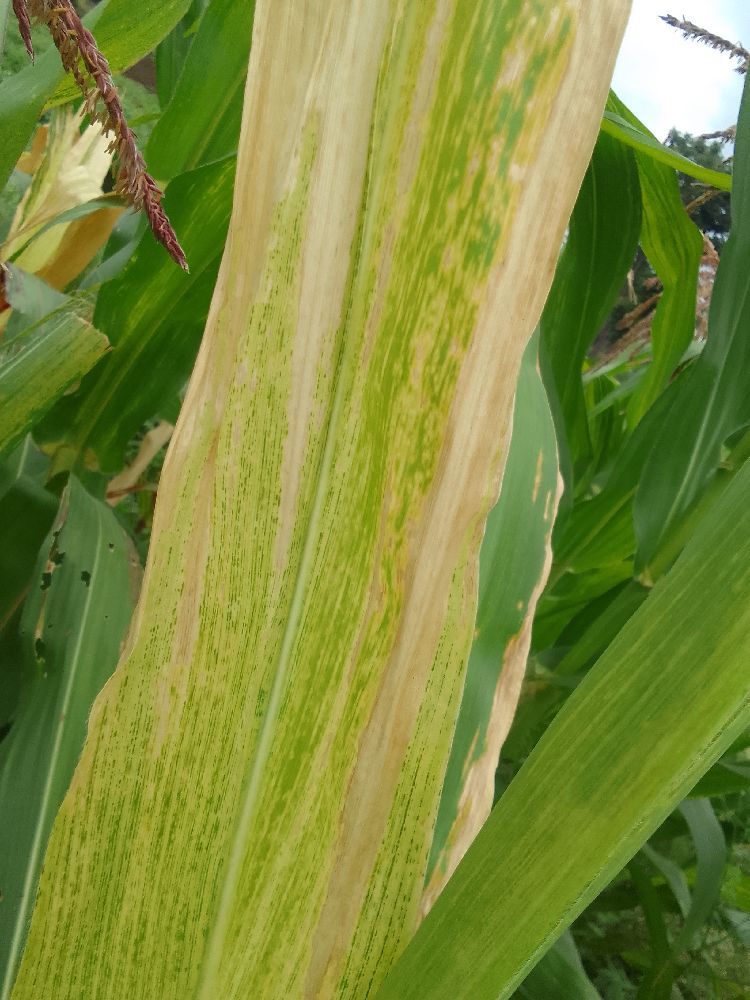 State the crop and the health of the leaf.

maize, maize lethal necrosis
